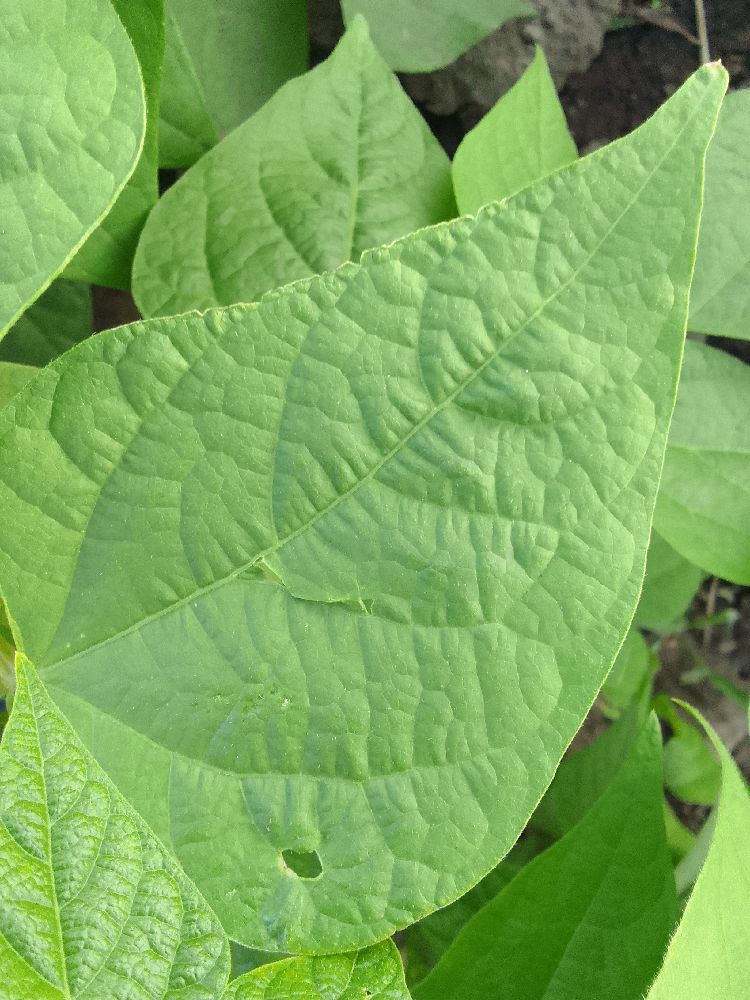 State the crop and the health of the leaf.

common bean, healthy
